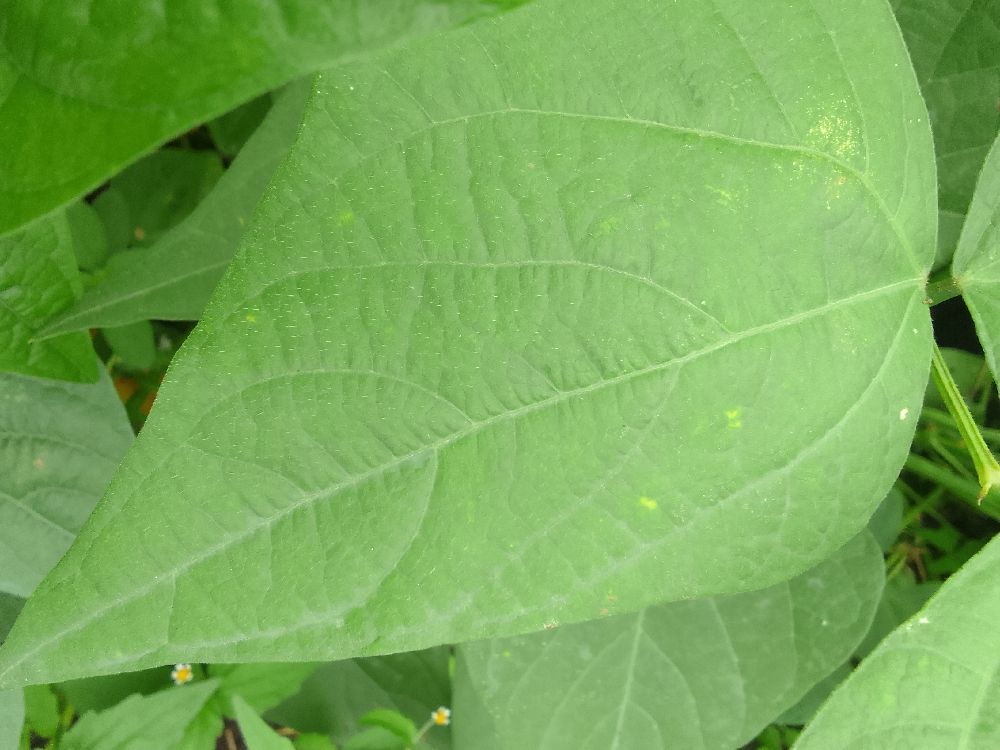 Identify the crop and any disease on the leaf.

common bean, healthy
